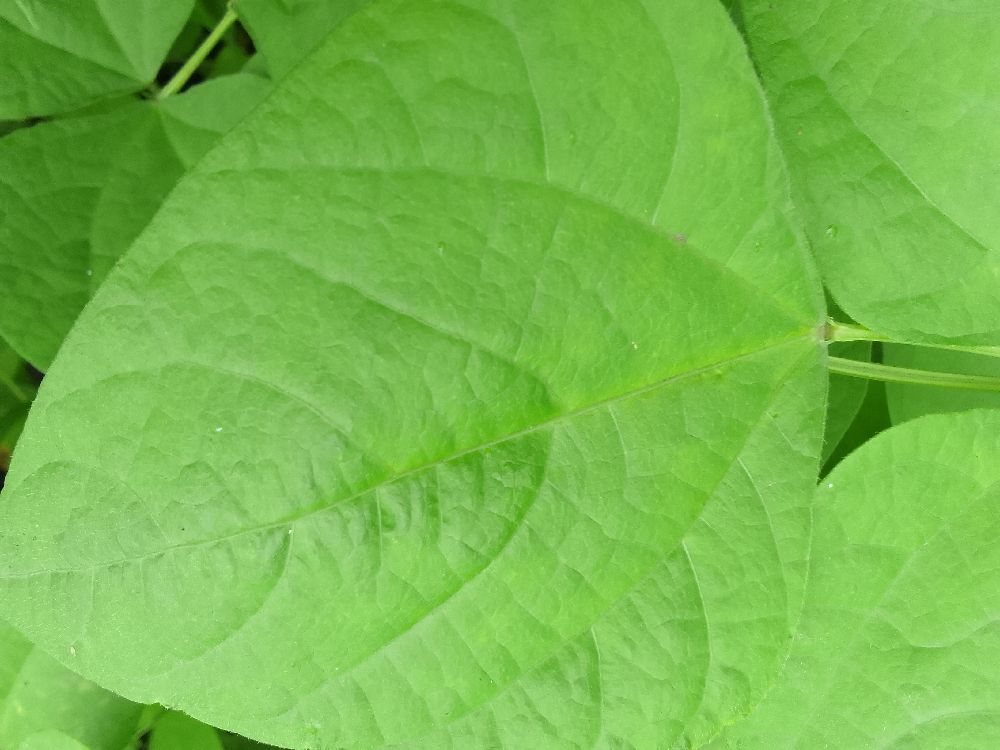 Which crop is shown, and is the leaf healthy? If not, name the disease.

maize, healthy
